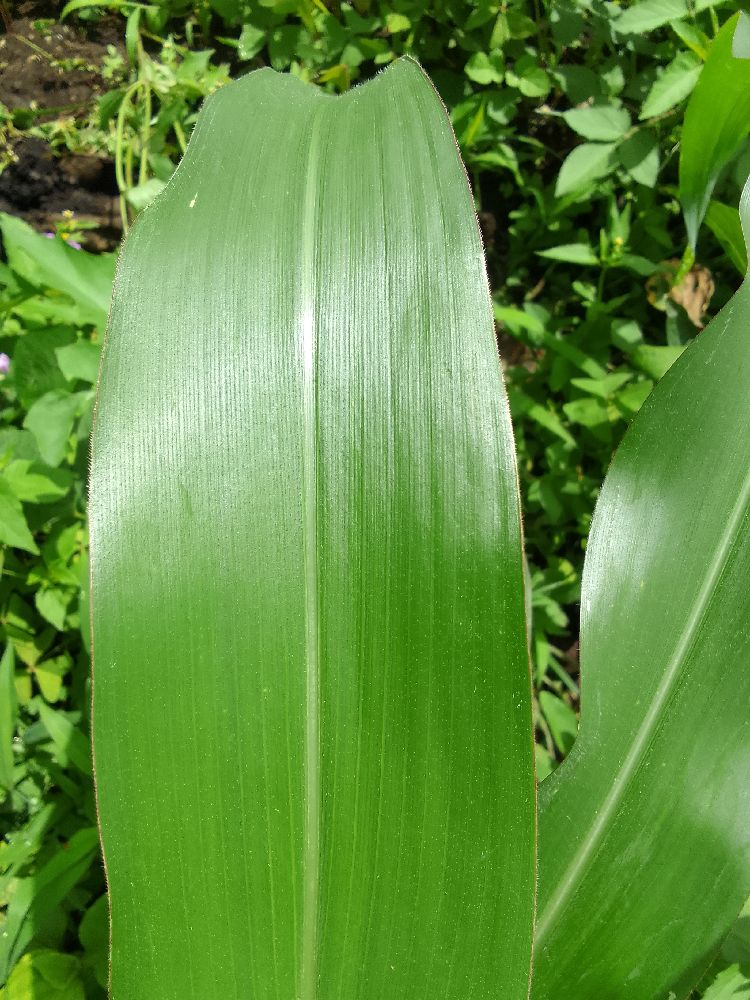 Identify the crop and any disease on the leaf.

maize, healthy
